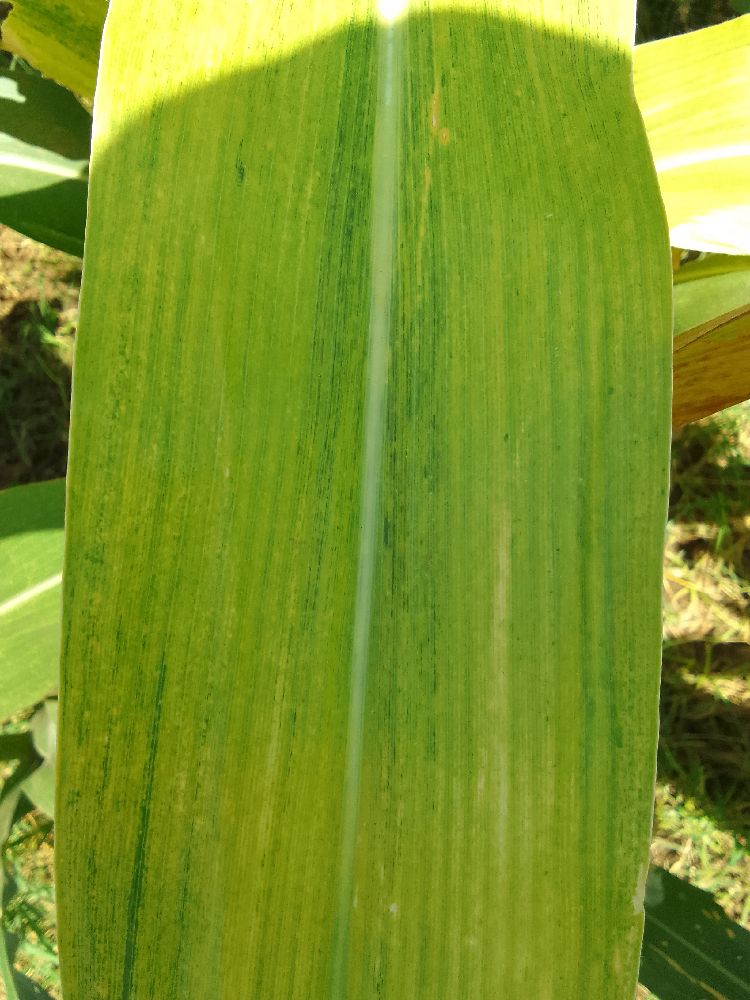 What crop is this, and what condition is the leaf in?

maize, maize lethal necrosis
